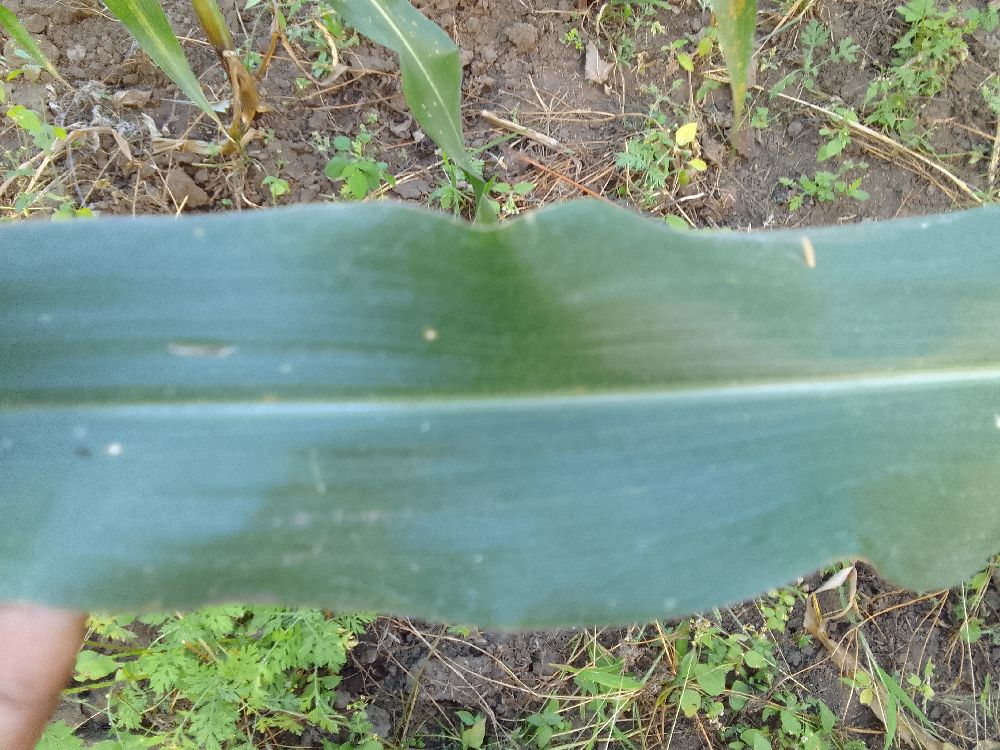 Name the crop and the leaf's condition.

maize, healthy
